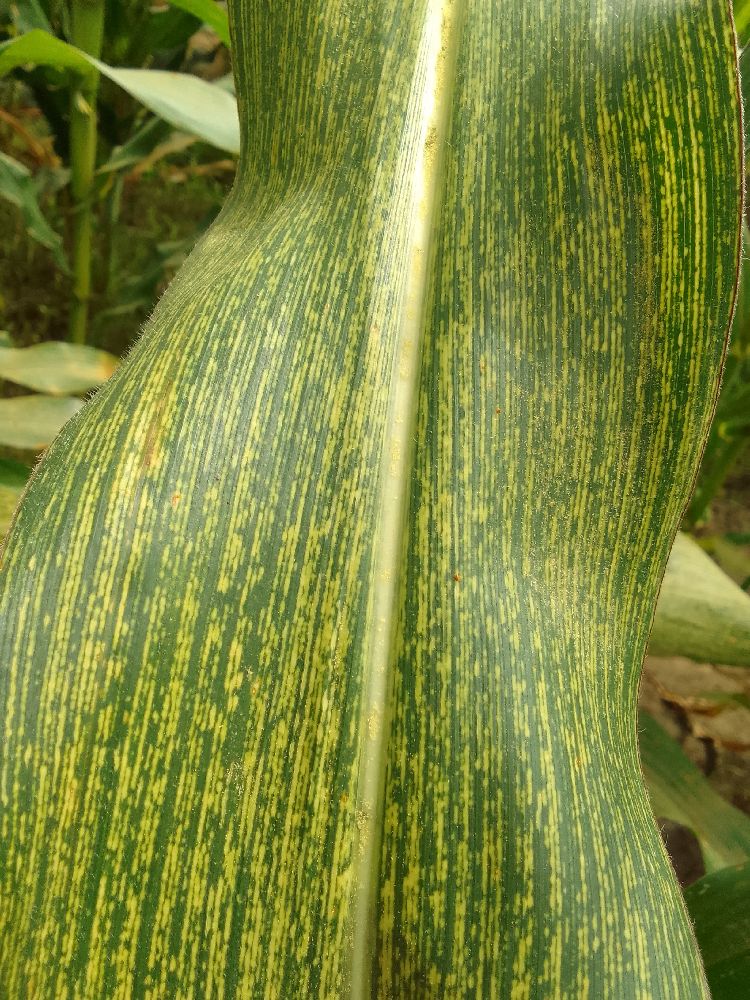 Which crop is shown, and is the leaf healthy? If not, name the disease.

maize, maize streak virus
